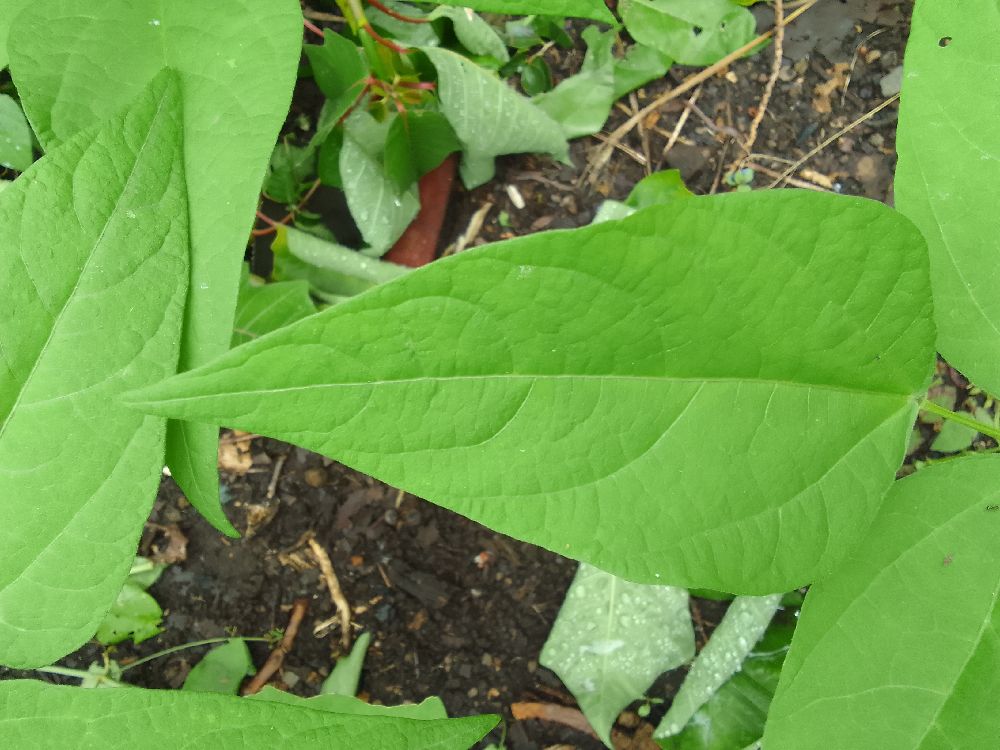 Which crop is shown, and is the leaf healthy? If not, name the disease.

common bean, healthy
